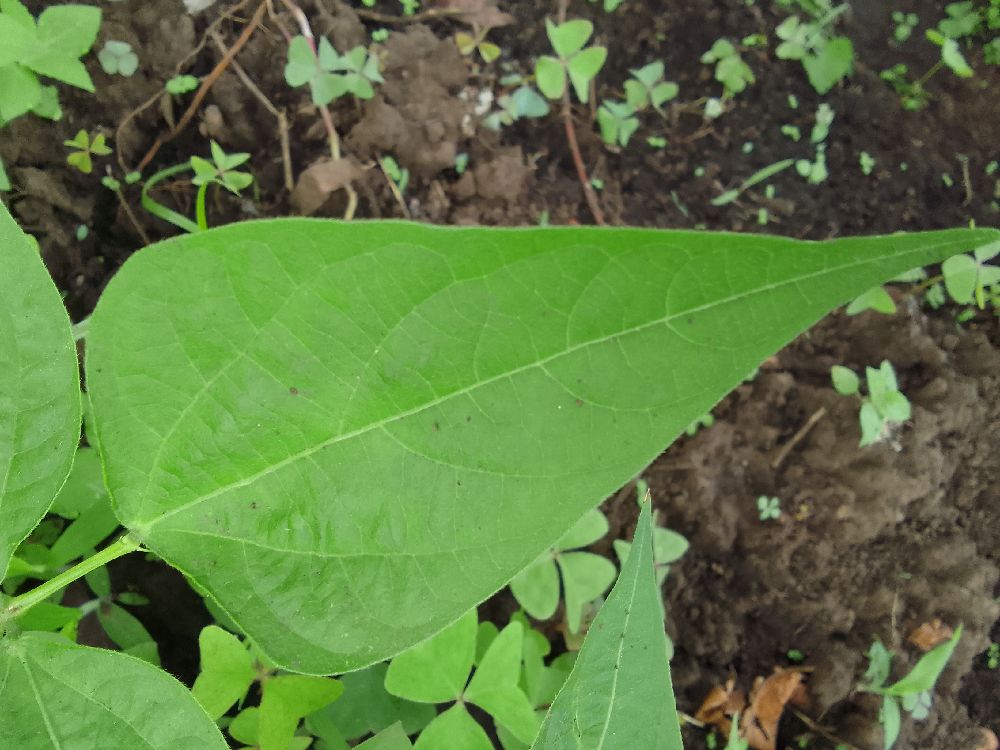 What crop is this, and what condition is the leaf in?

common bean, healthy
